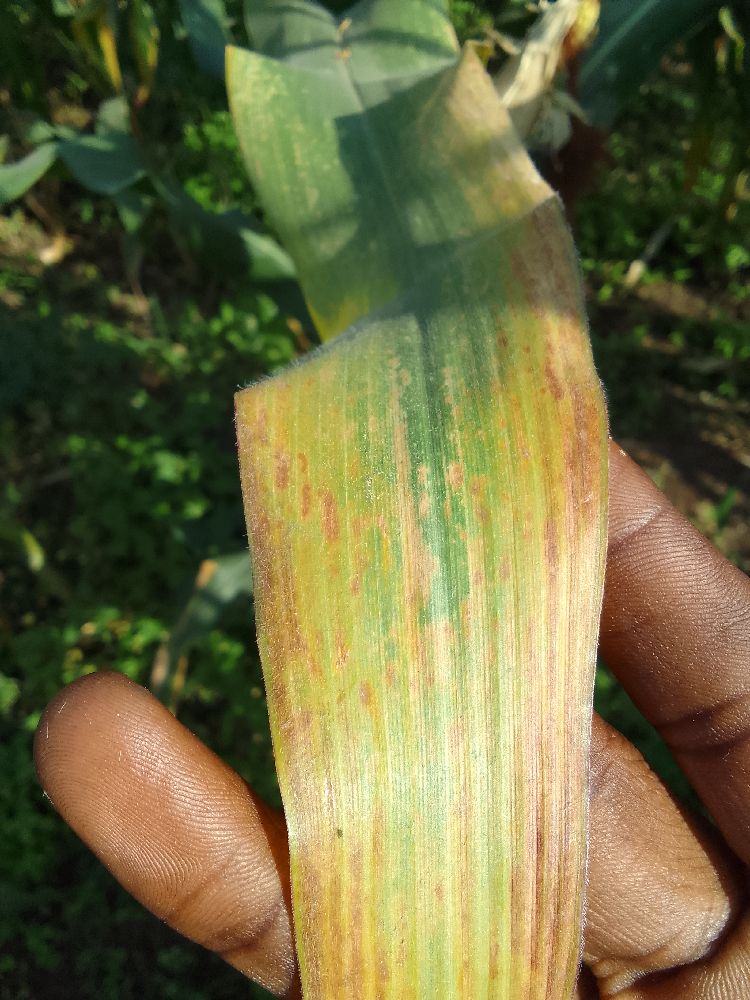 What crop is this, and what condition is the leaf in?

maize, maize lethal necrosis
